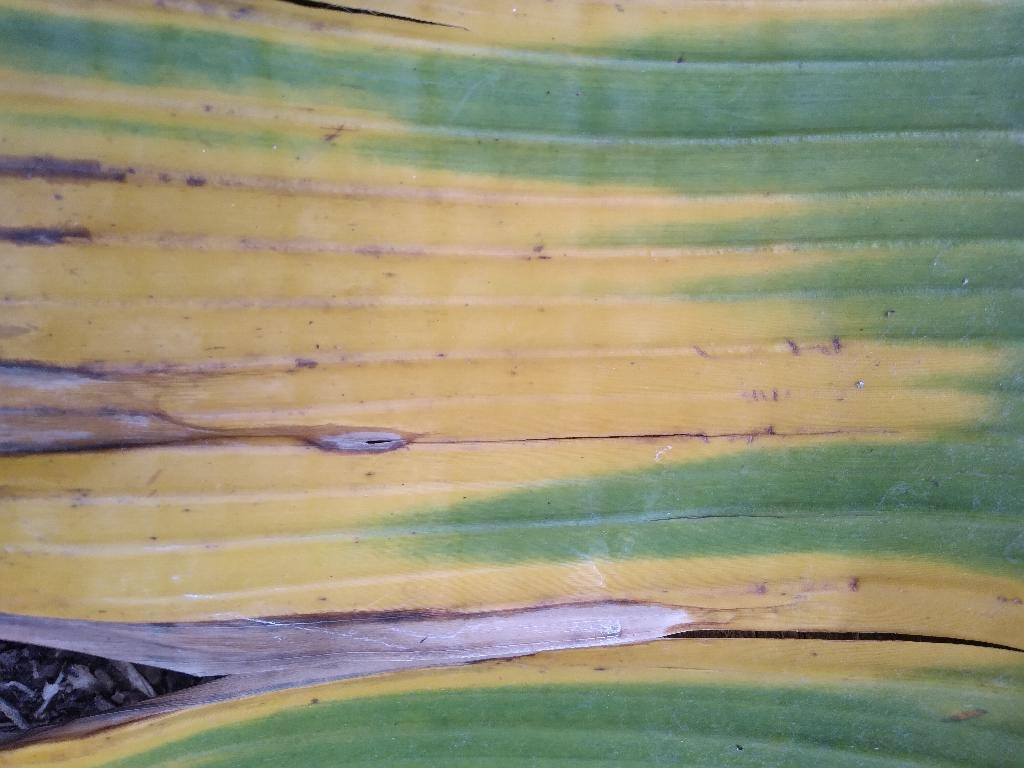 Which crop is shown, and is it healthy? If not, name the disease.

banana, fusarium wilt race 1
